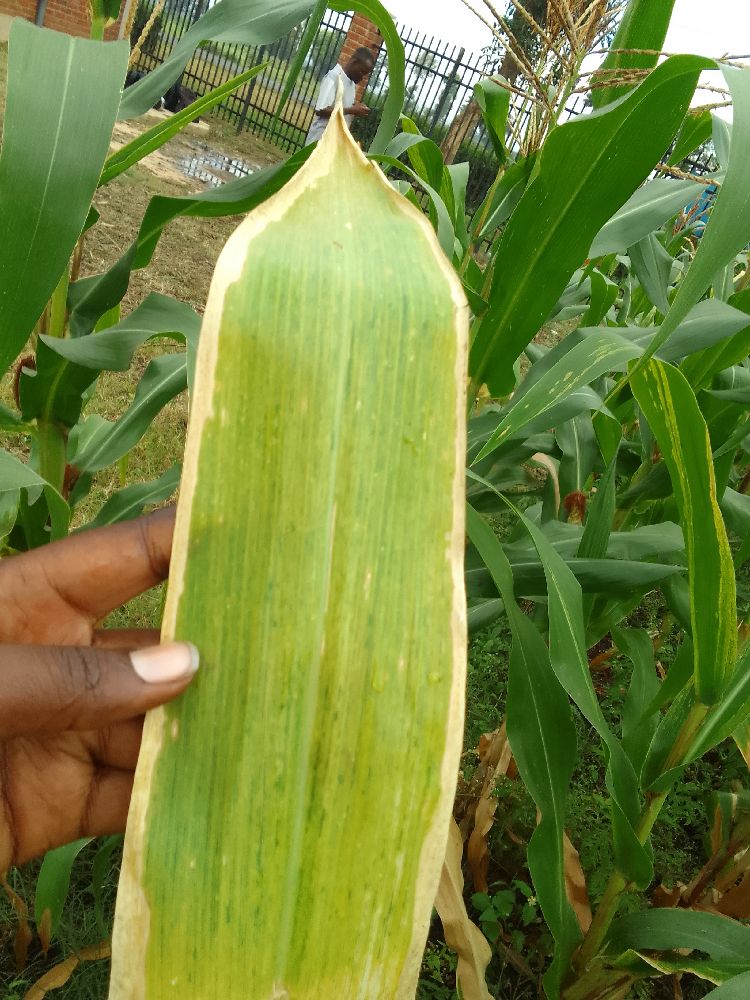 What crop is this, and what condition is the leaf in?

maize, maize lethal necrosis
